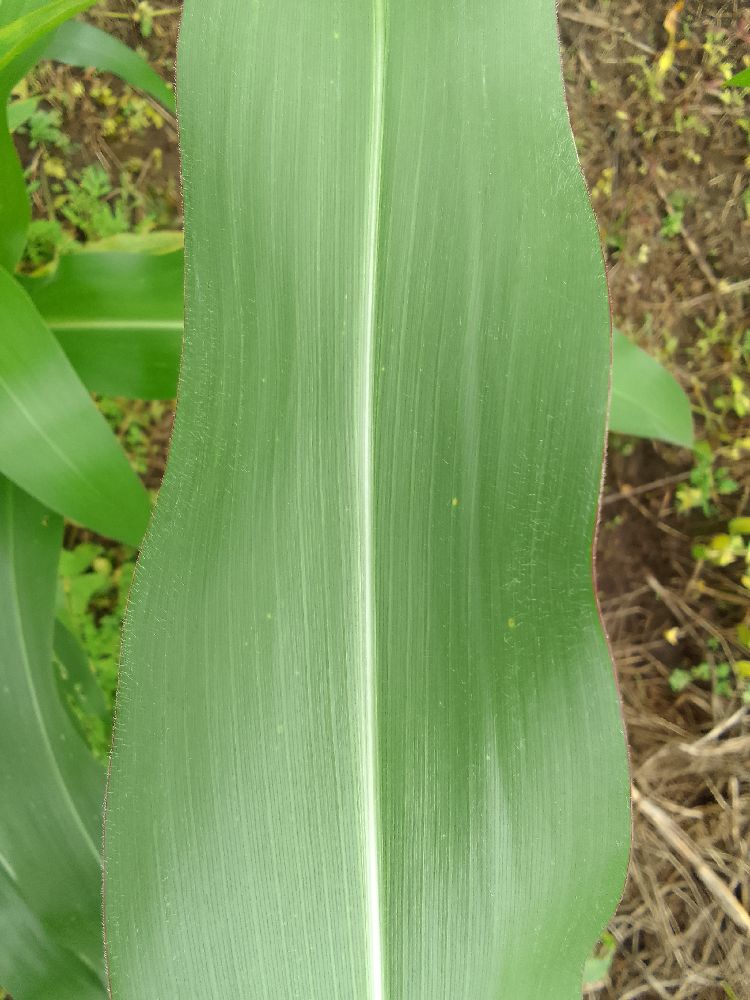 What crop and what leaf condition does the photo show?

maize, healthy
